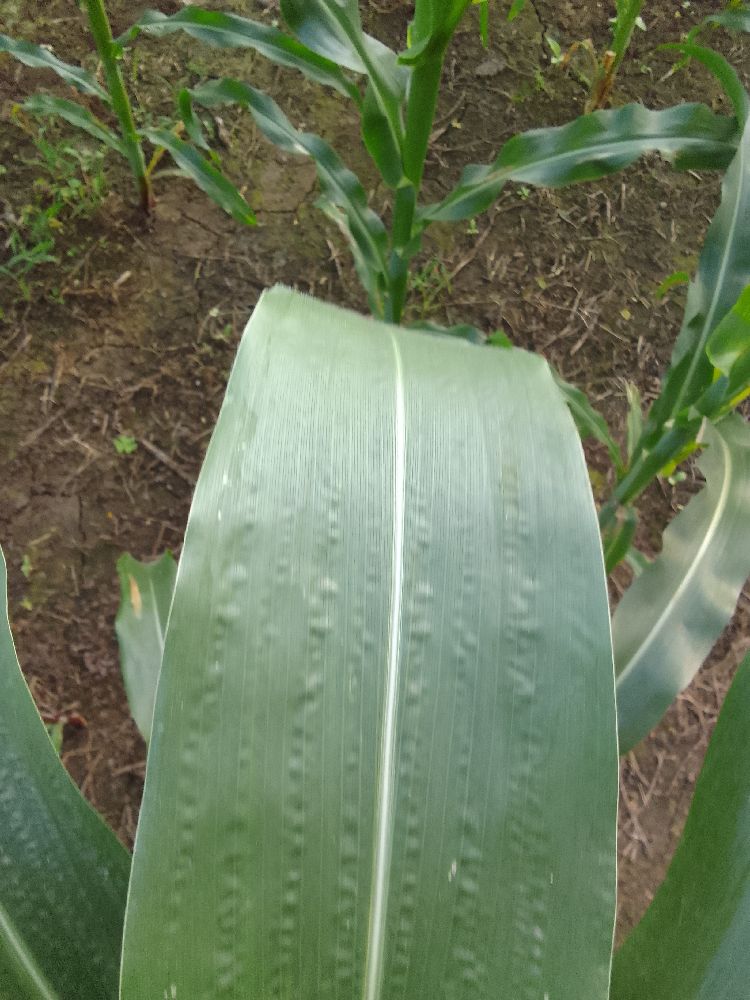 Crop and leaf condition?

maize, healthy
